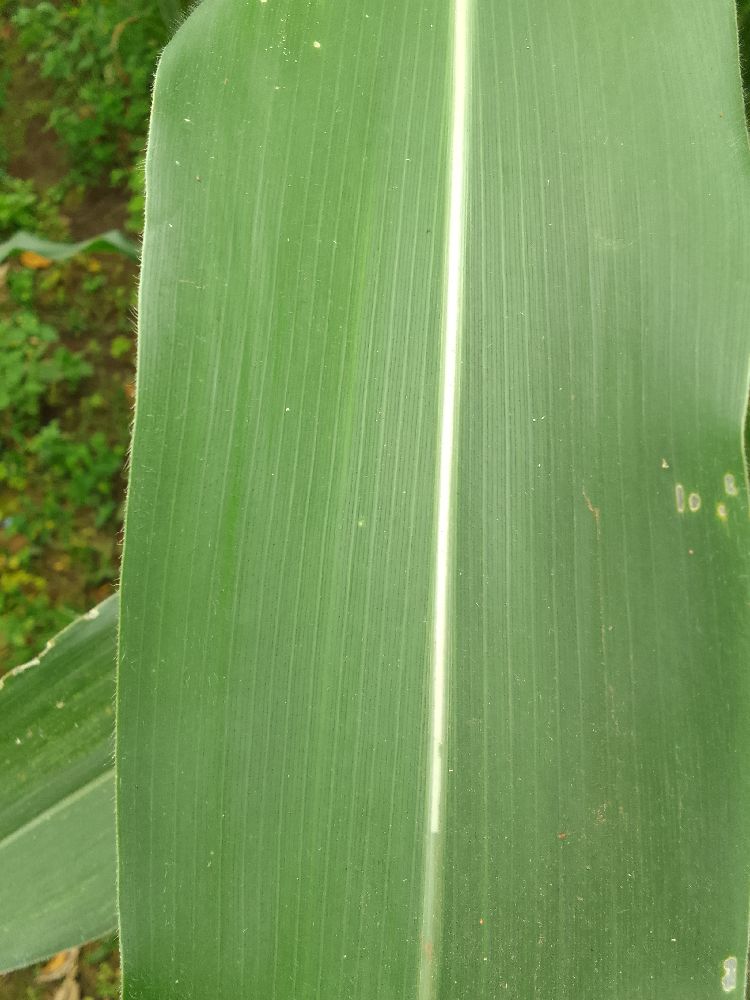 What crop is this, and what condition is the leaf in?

maize, healthy
